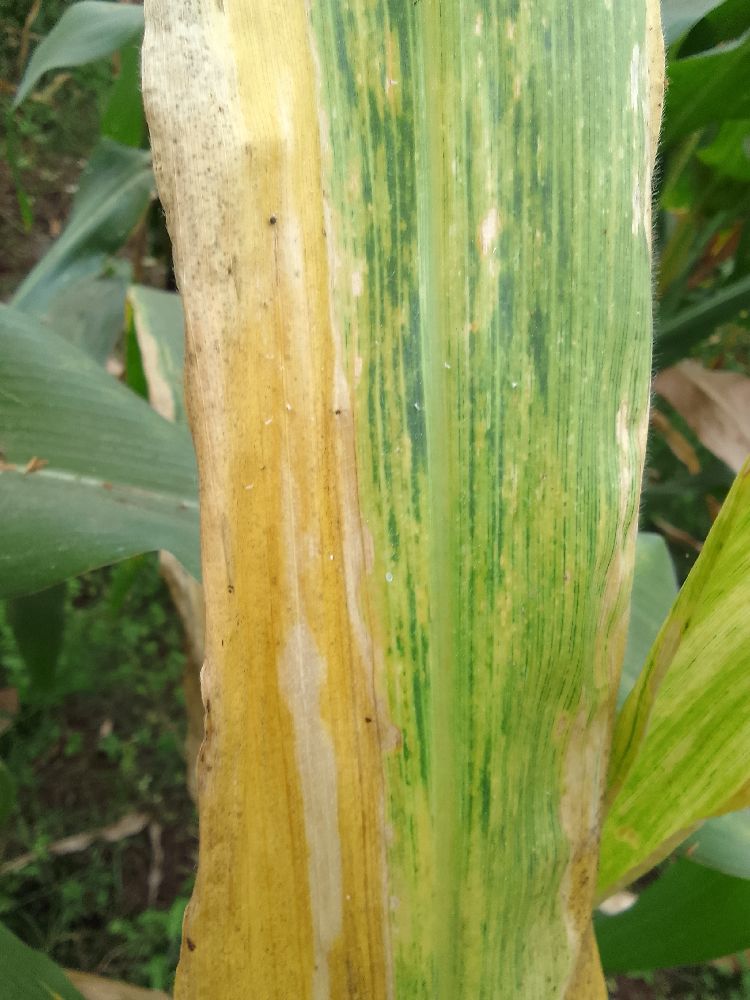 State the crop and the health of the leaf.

maize, maize lethal necrosis
